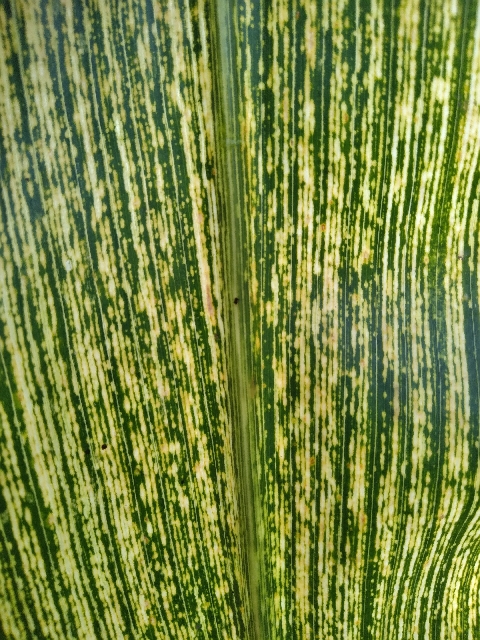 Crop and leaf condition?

maize, maize streak virus
